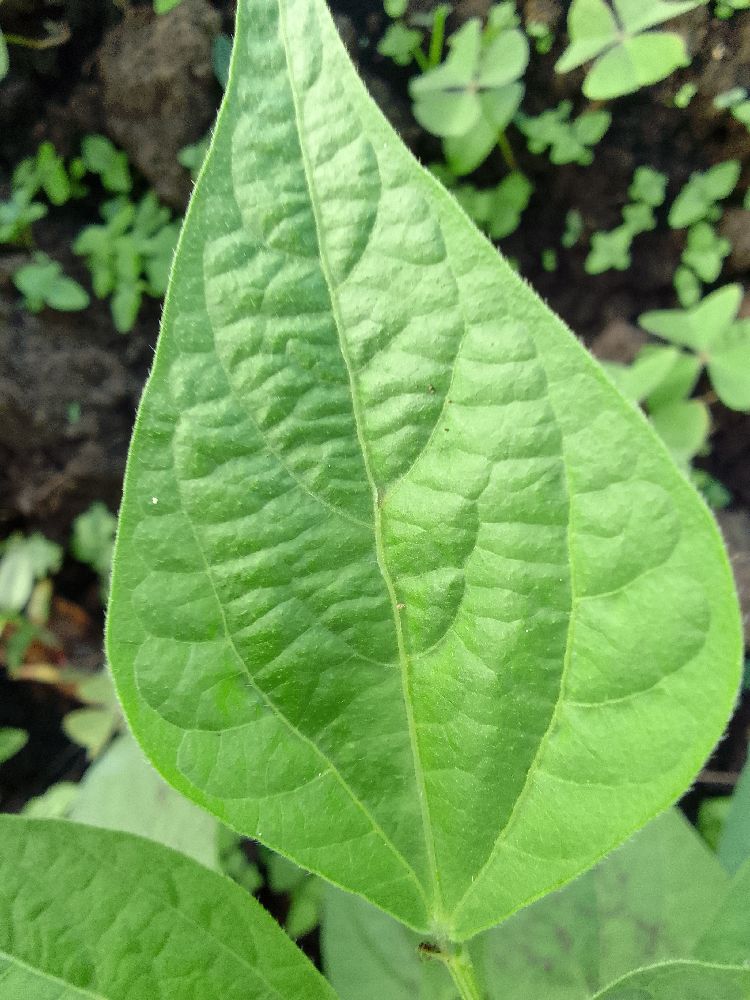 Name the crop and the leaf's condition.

common bean, healthy
